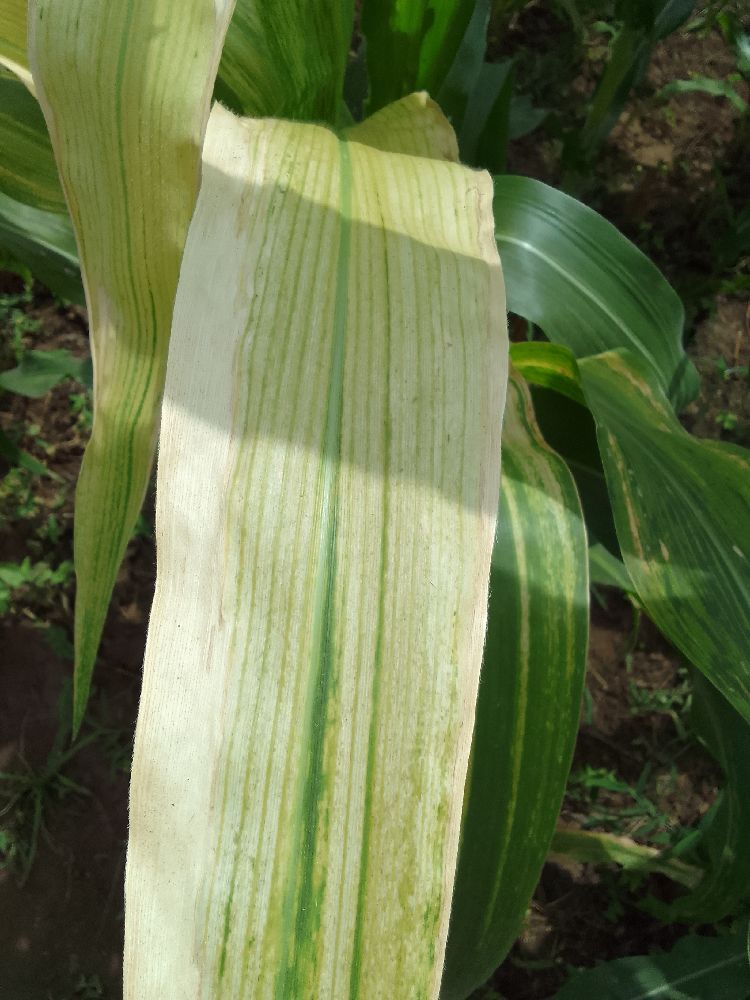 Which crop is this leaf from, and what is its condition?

maize, maize lethal necrosis
